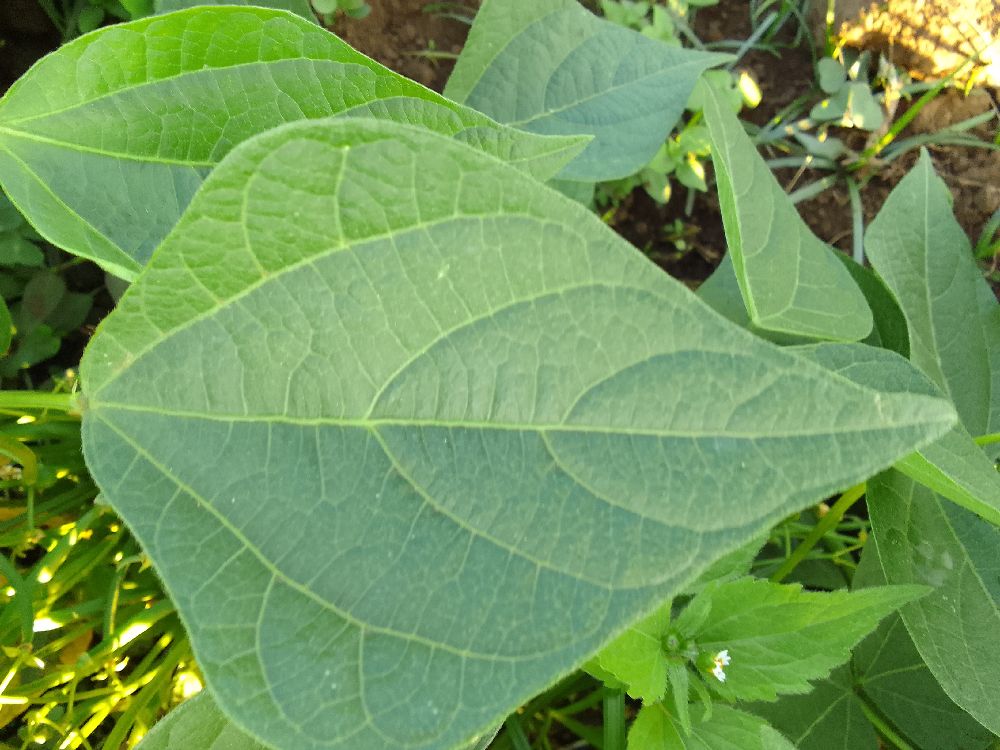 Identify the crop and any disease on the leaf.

common bean, healthy
